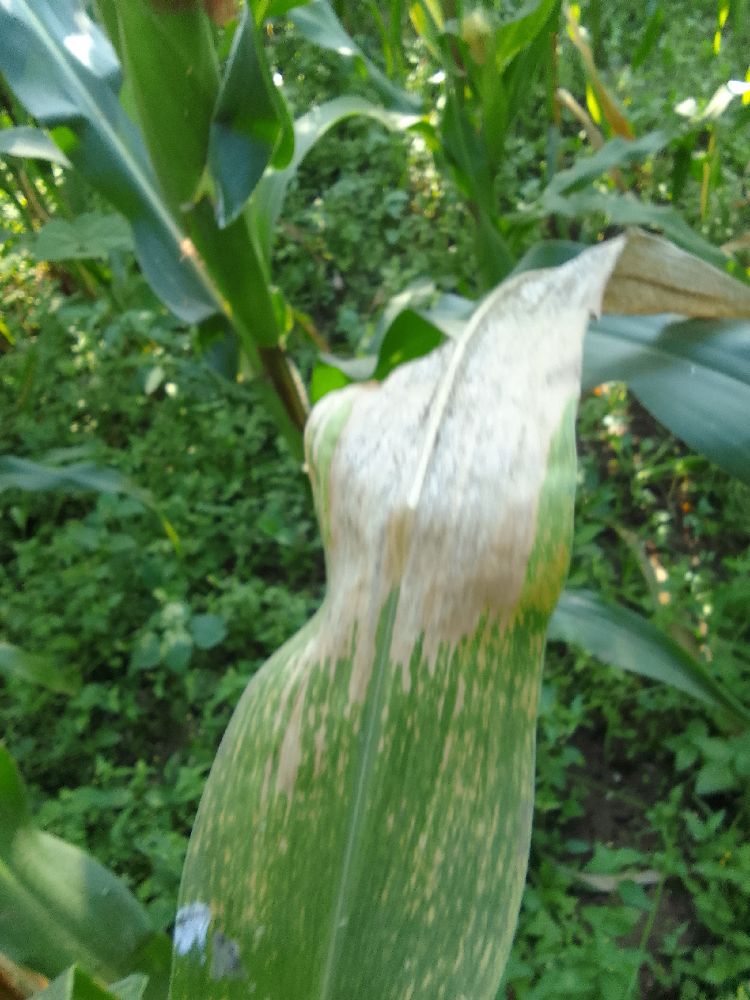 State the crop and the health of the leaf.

maize, maize lethal necrosis
